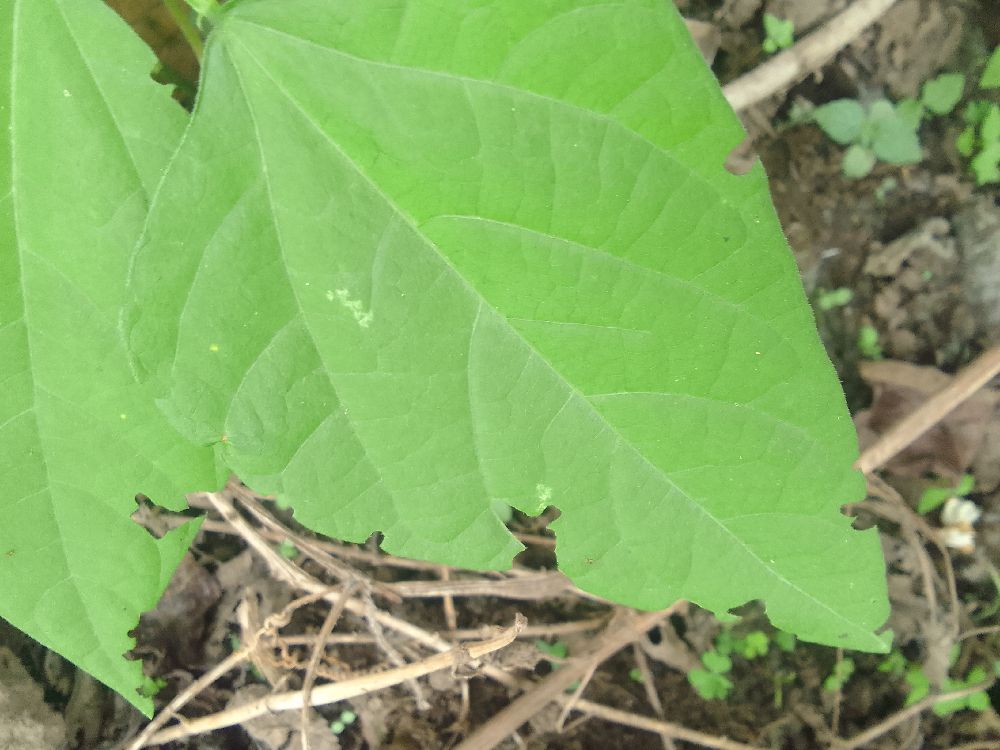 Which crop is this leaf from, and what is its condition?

common bean, healthy
